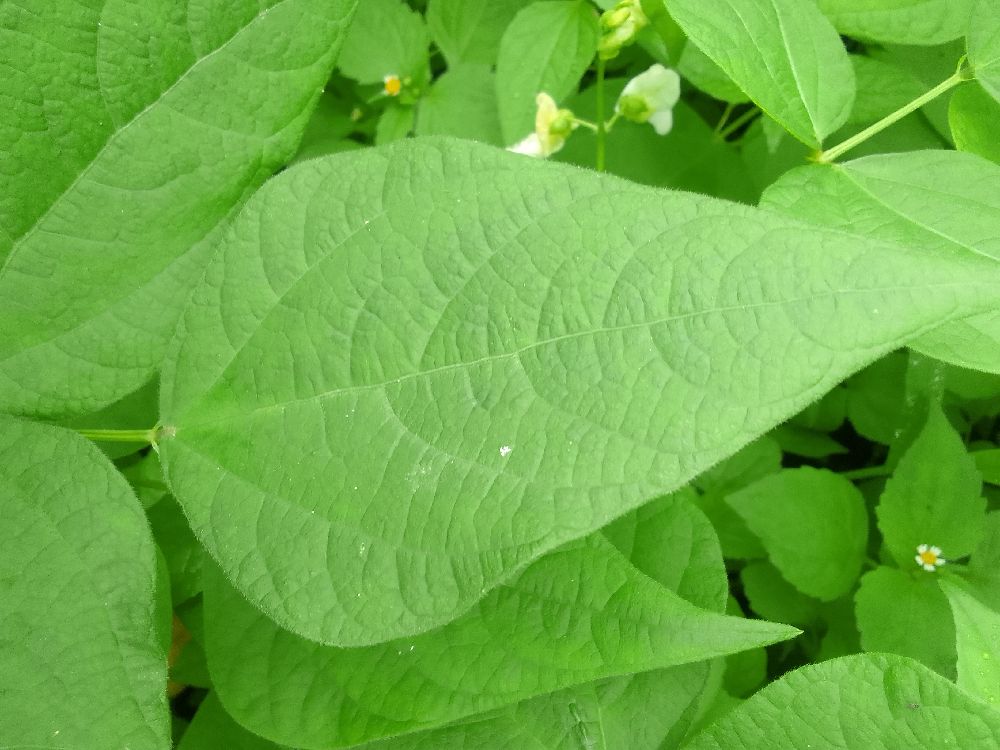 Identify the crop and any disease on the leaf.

common bean, healthy
